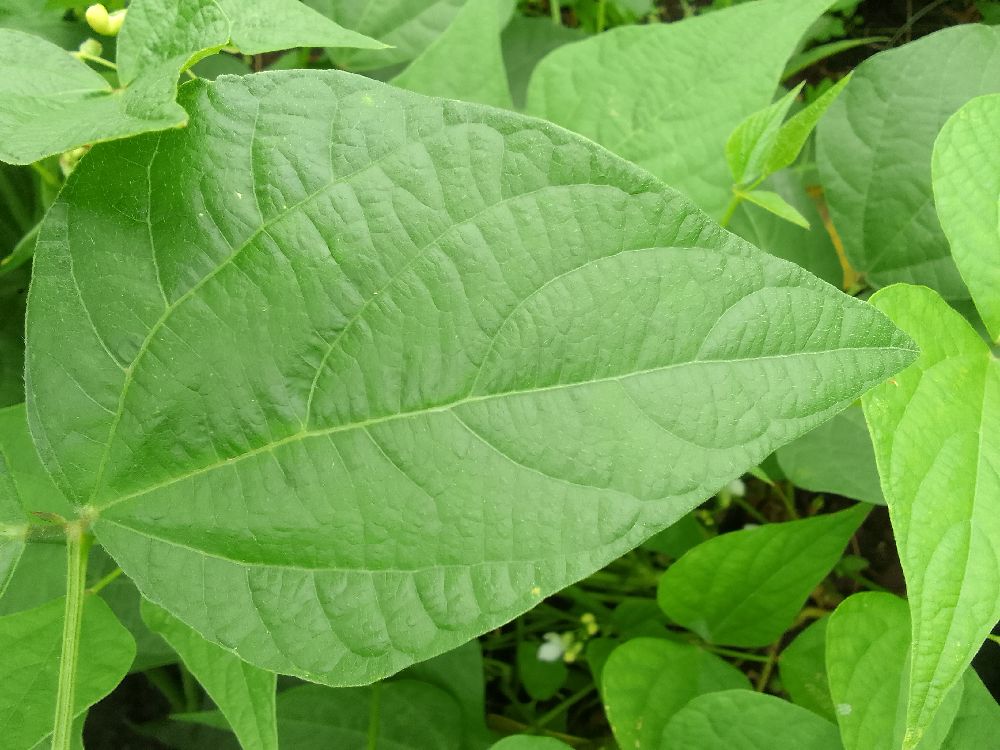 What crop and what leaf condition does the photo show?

common bean, healthy
